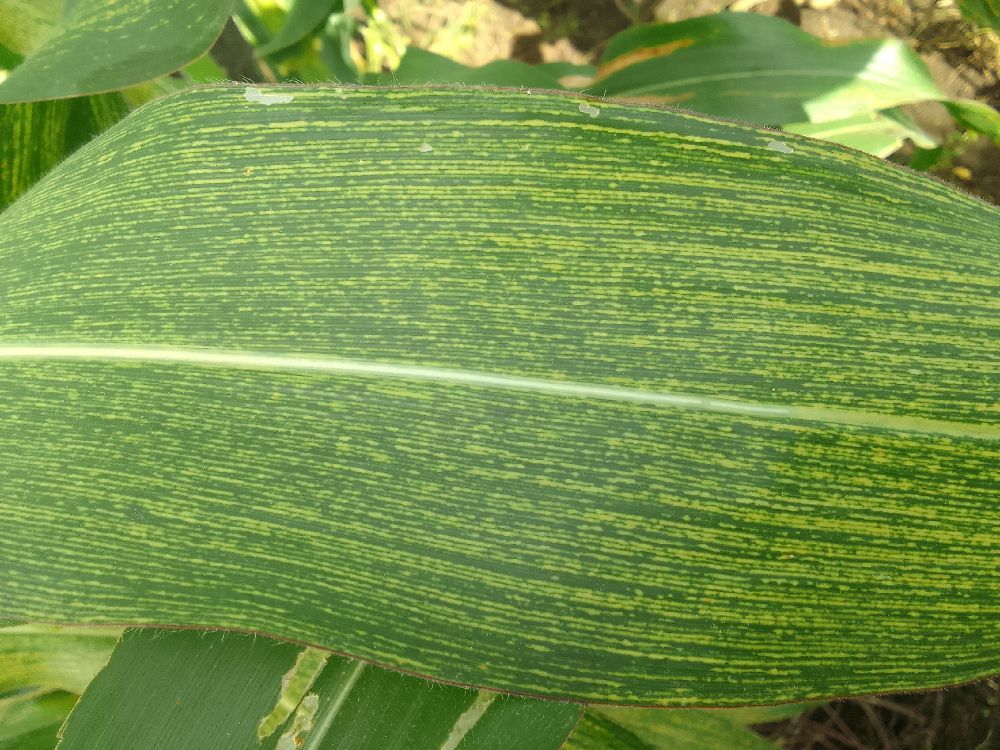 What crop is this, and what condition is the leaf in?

maize, maize streak virus
